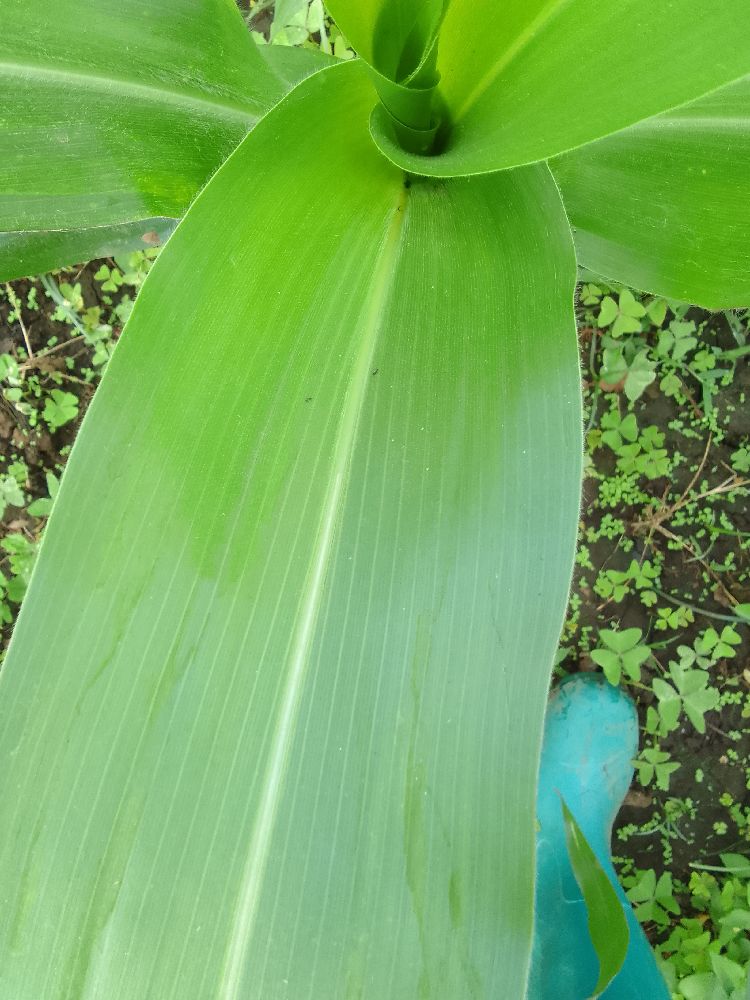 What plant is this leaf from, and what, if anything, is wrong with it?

maize, healthy
